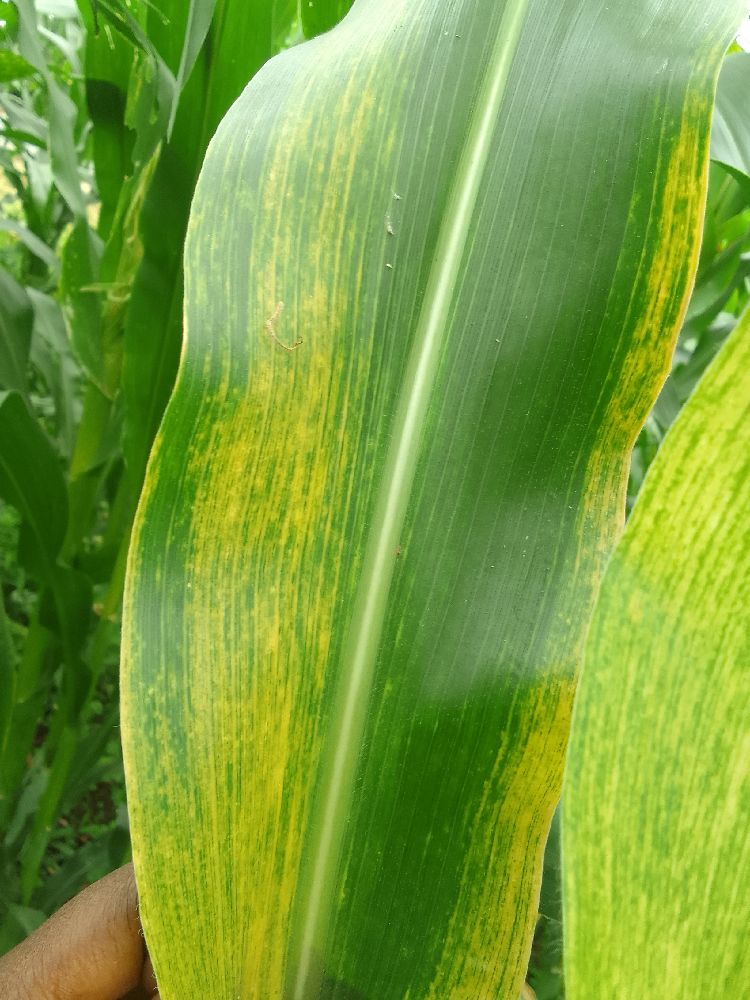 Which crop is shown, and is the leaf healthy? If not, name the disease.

maize, maize lethal necrosis
